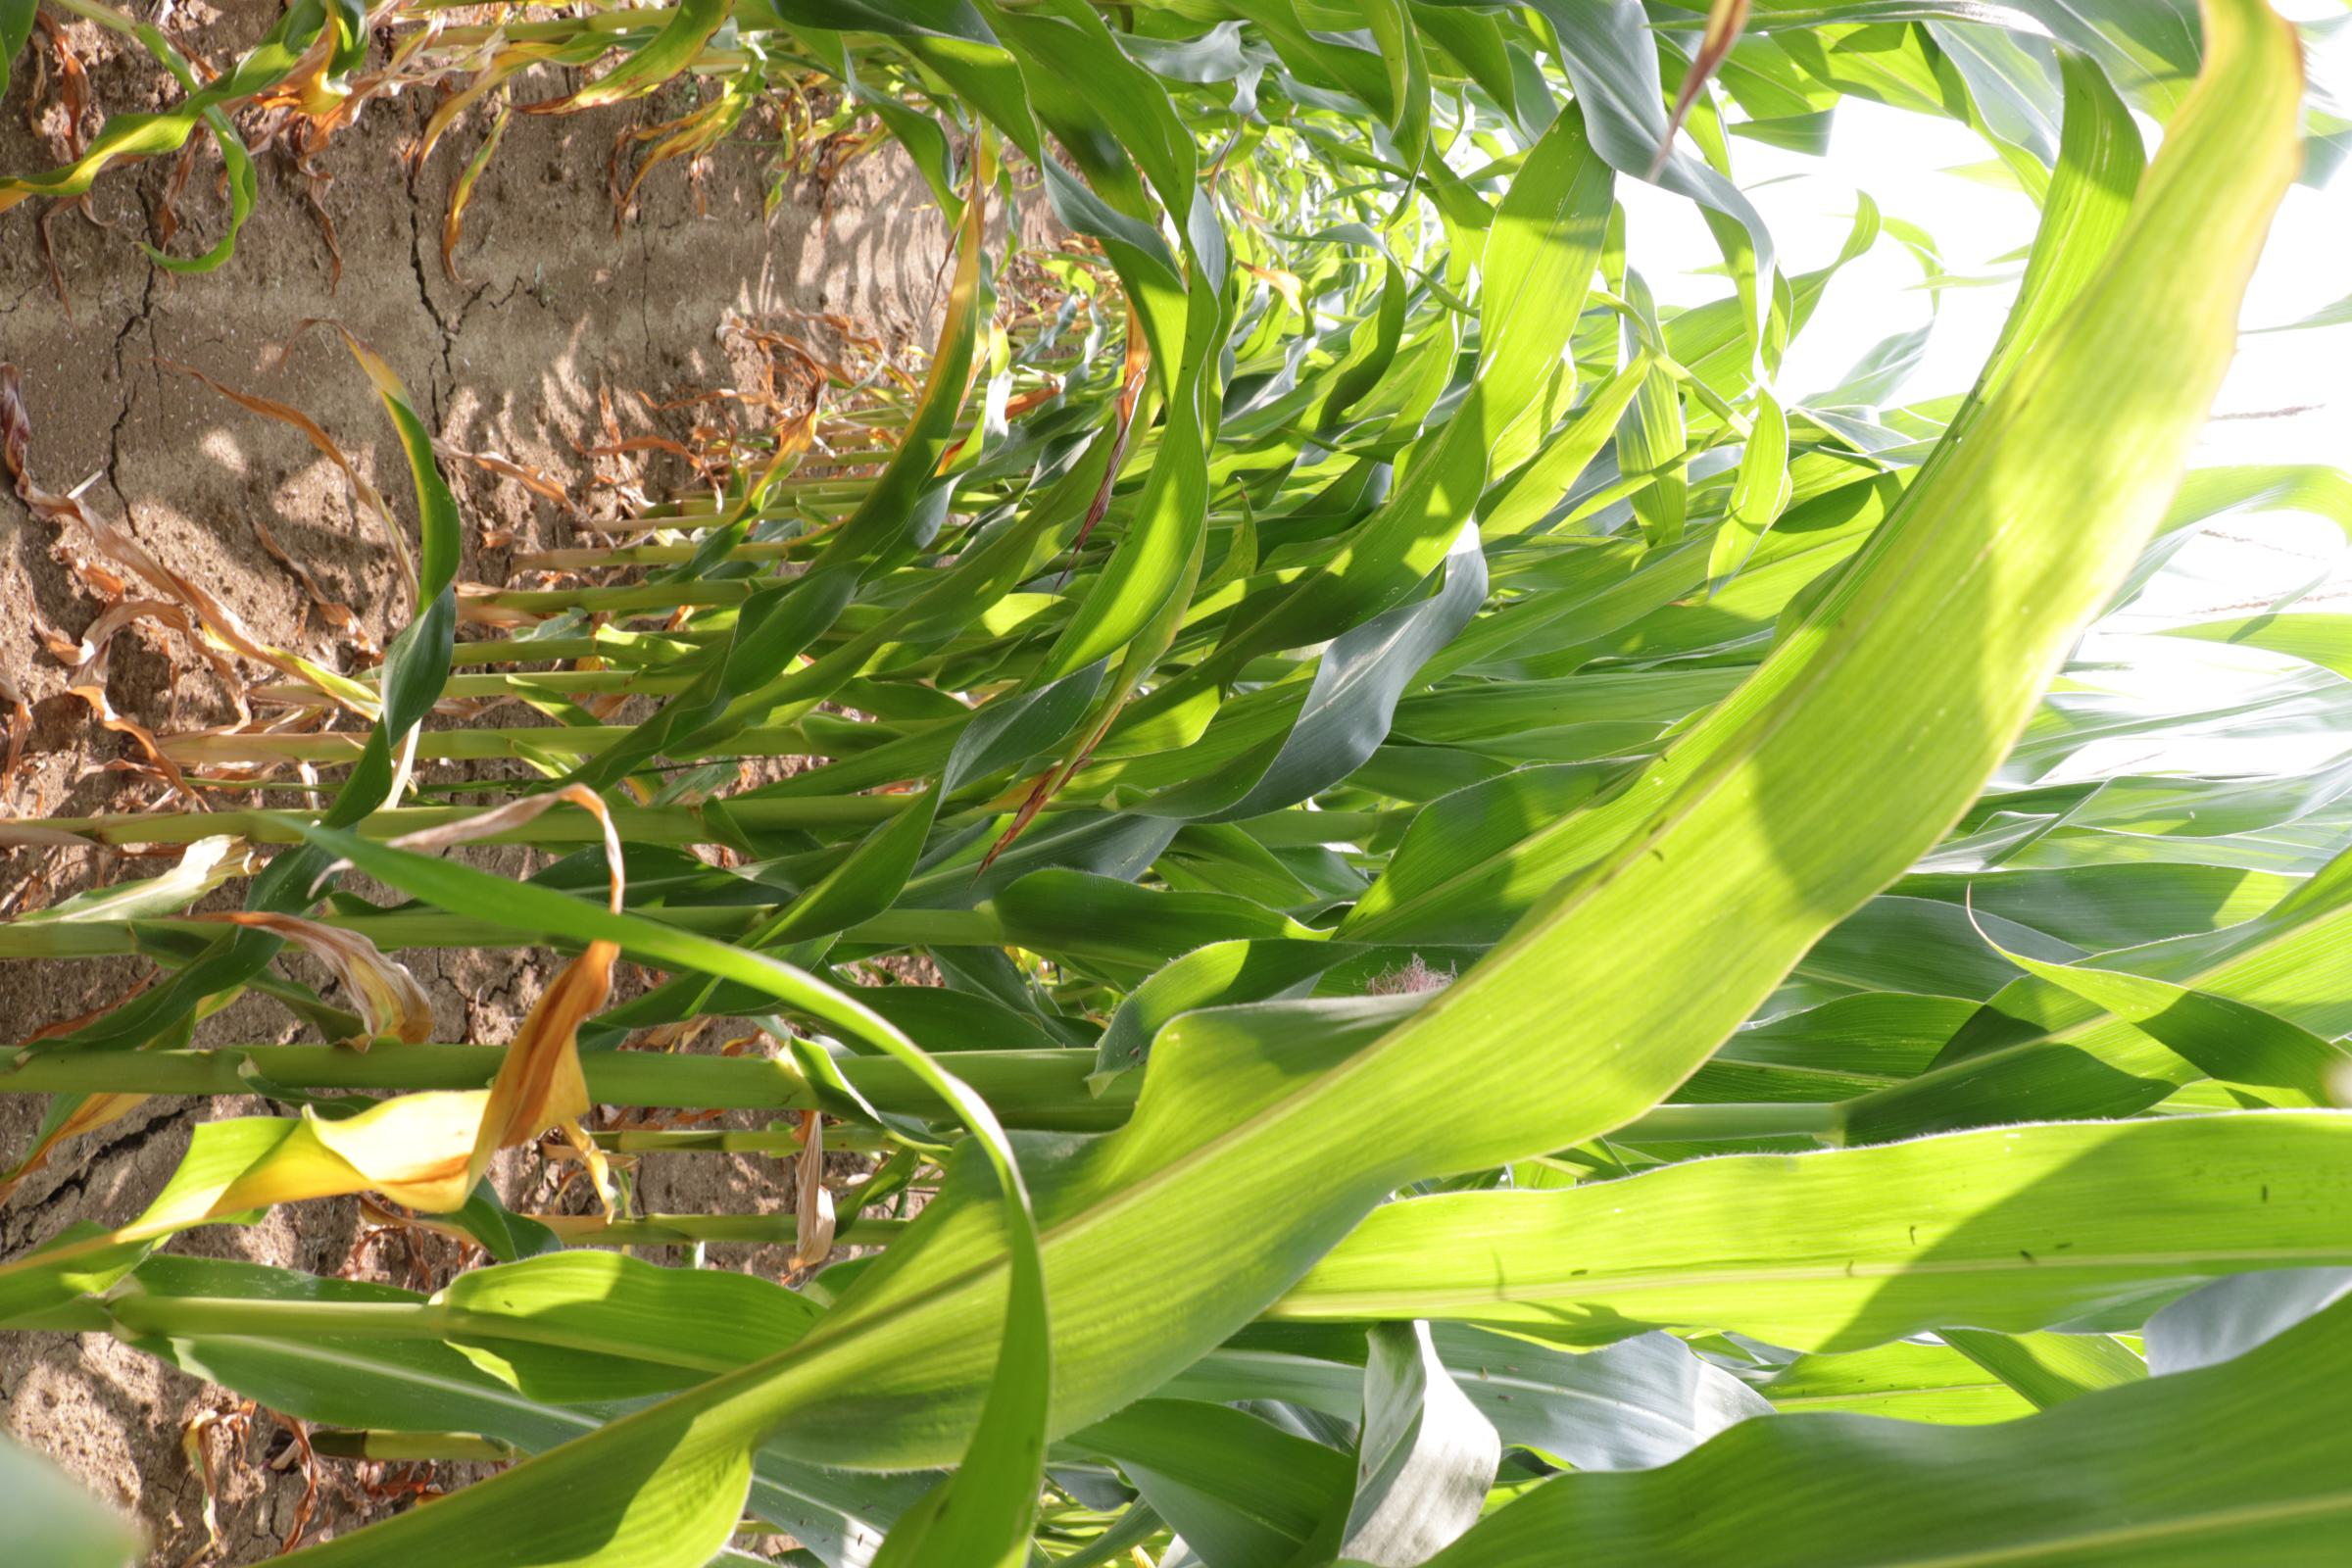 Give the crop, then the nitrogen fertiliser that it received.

maize, reduced nitrogen fertilisation
